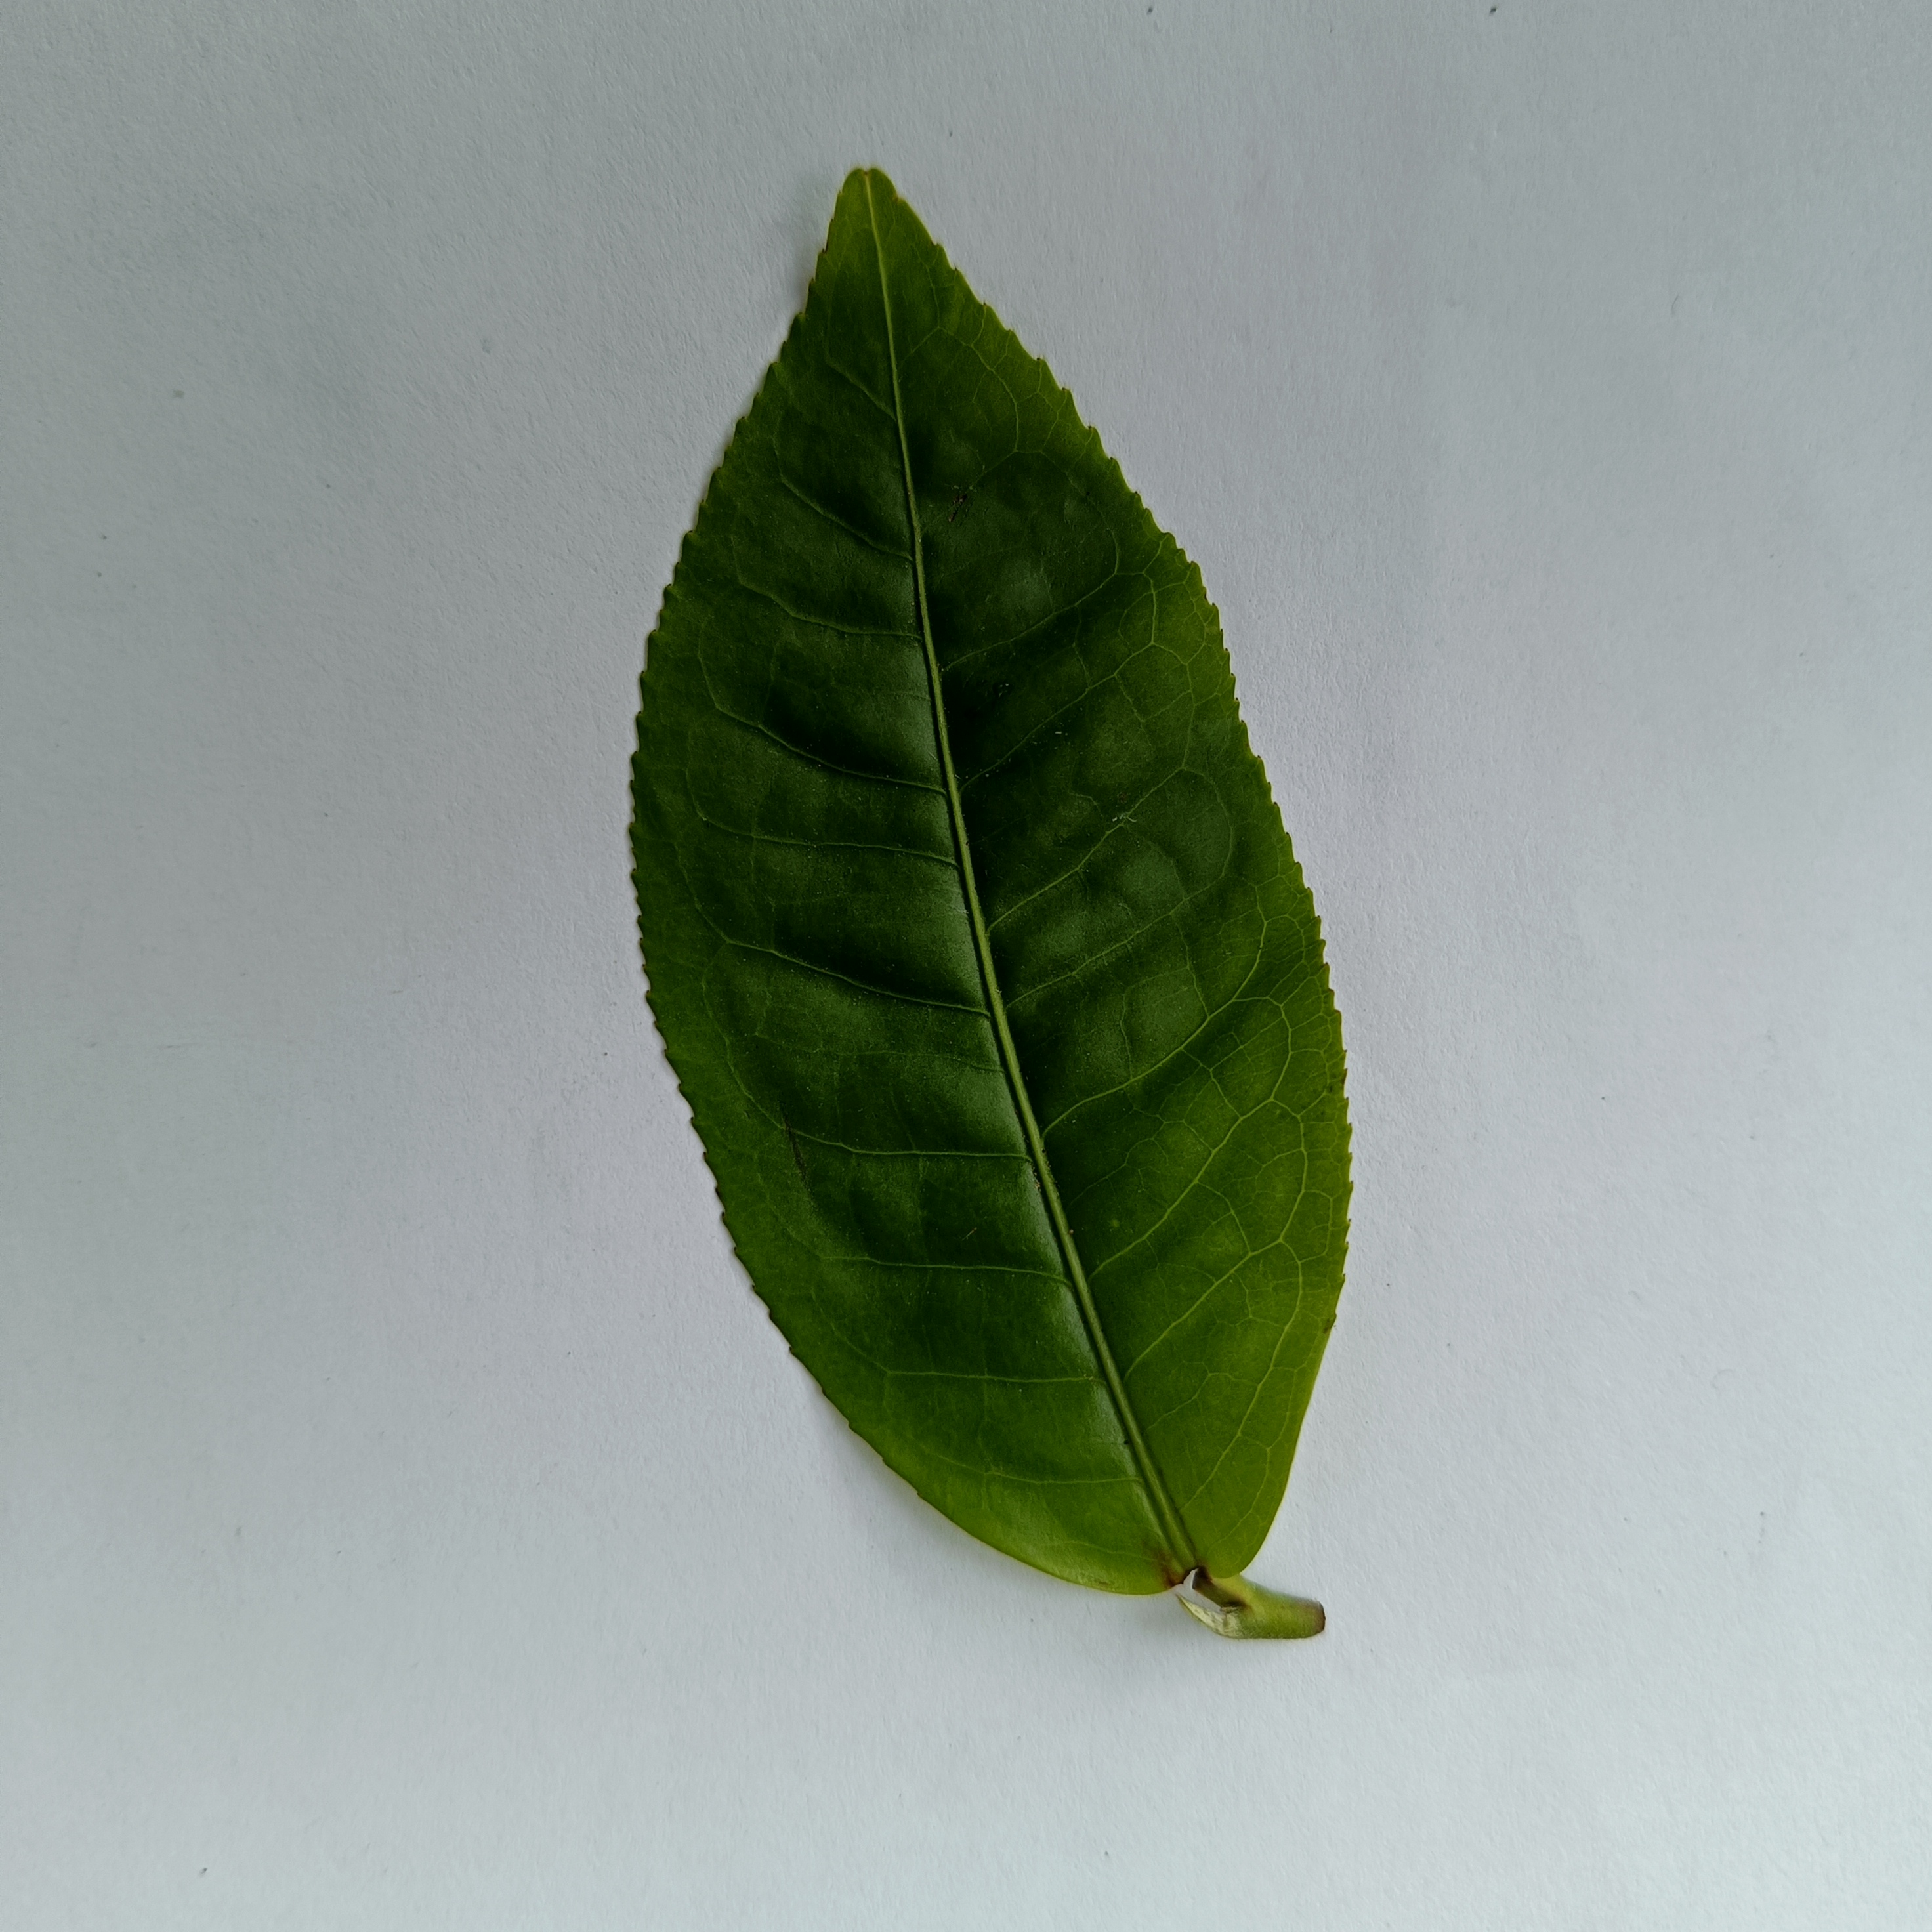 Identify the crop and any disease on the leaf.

tea, healthy
